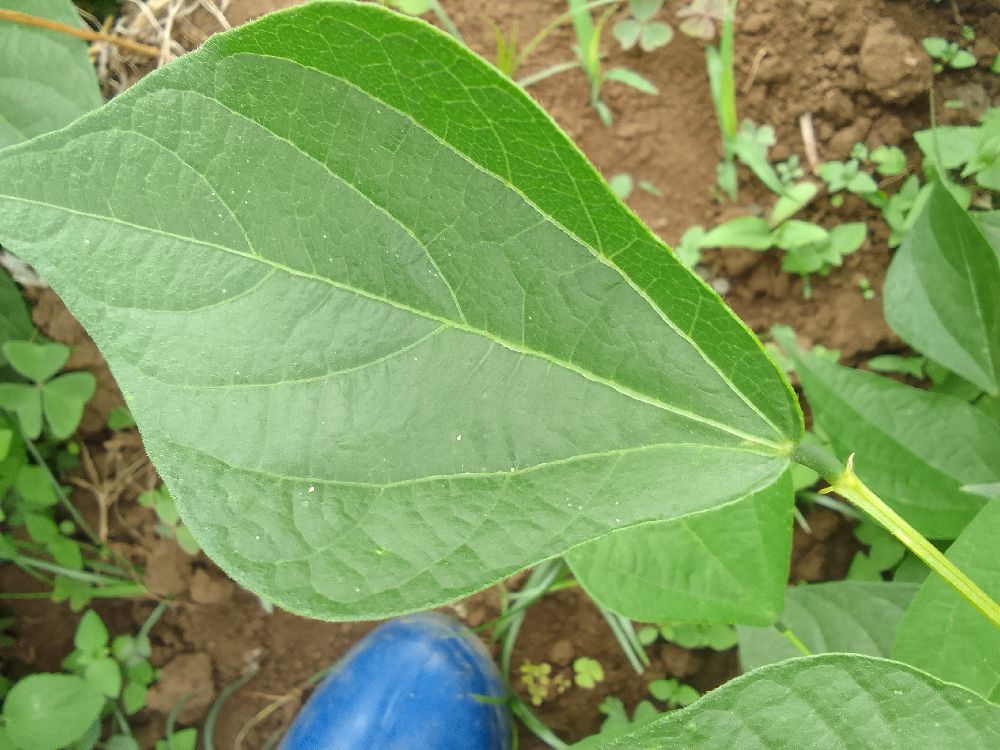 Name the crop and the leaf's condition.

common bean, healthy
